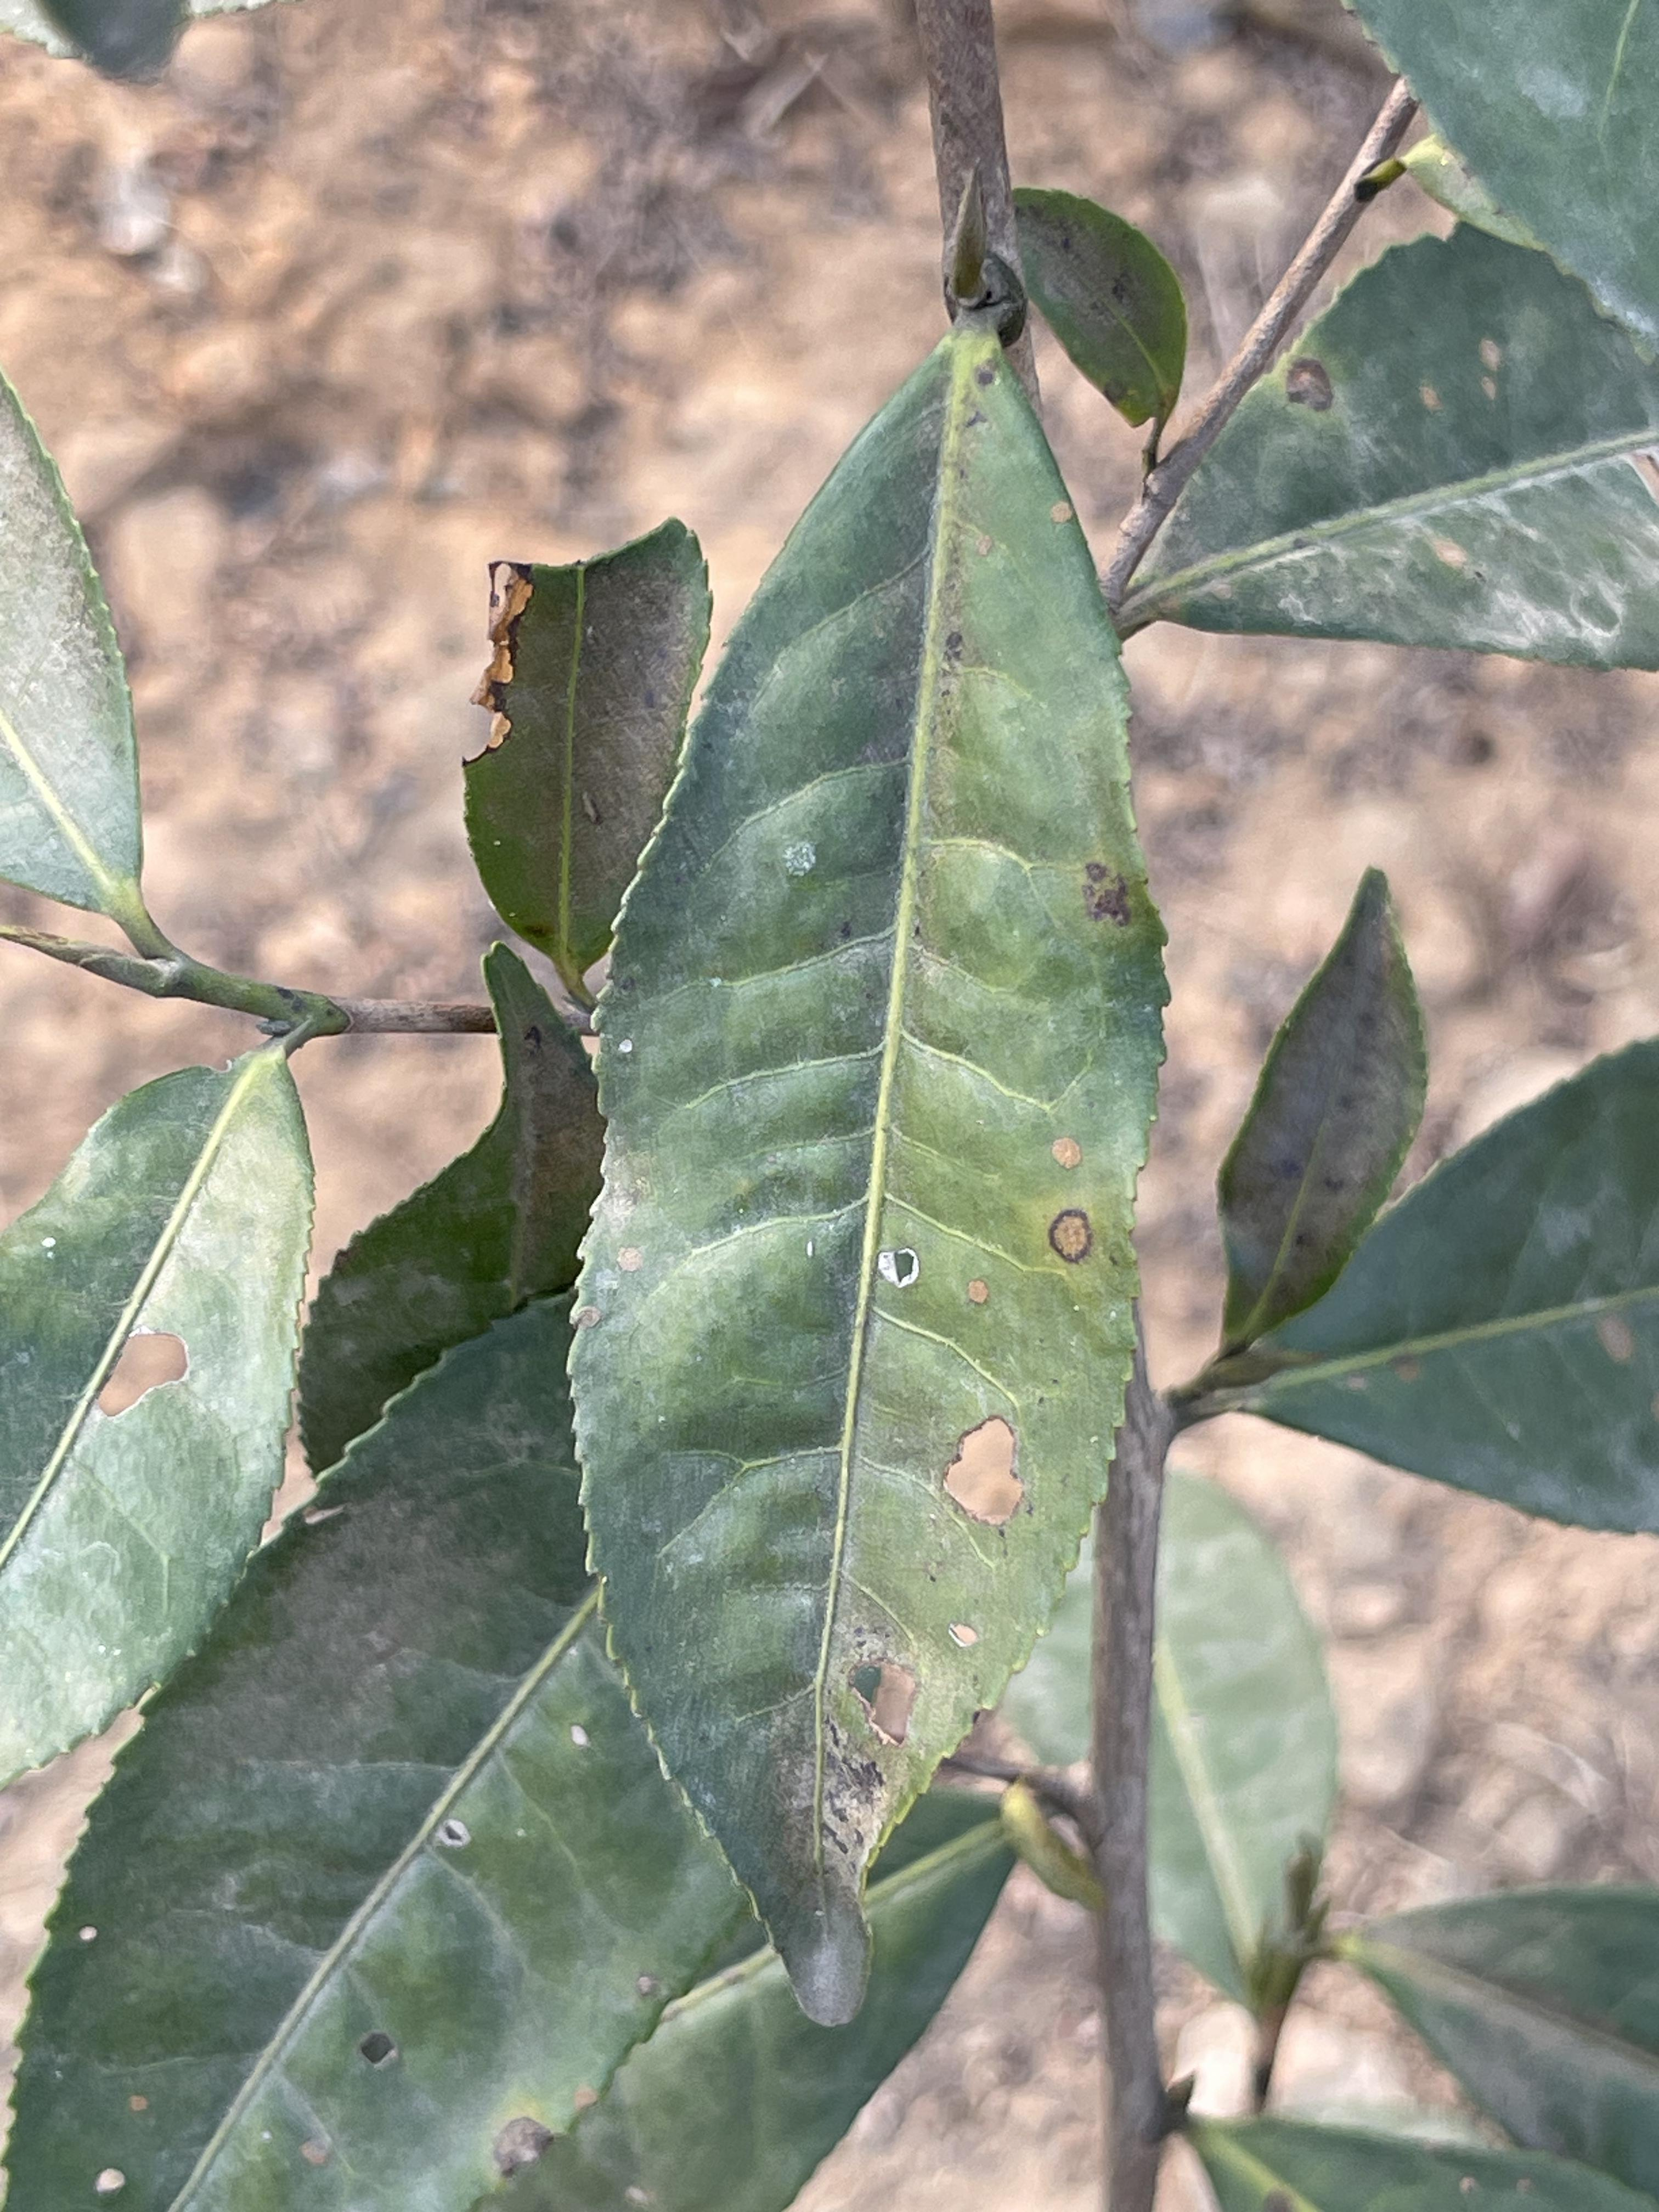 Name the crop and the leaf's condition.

tea, red rust
